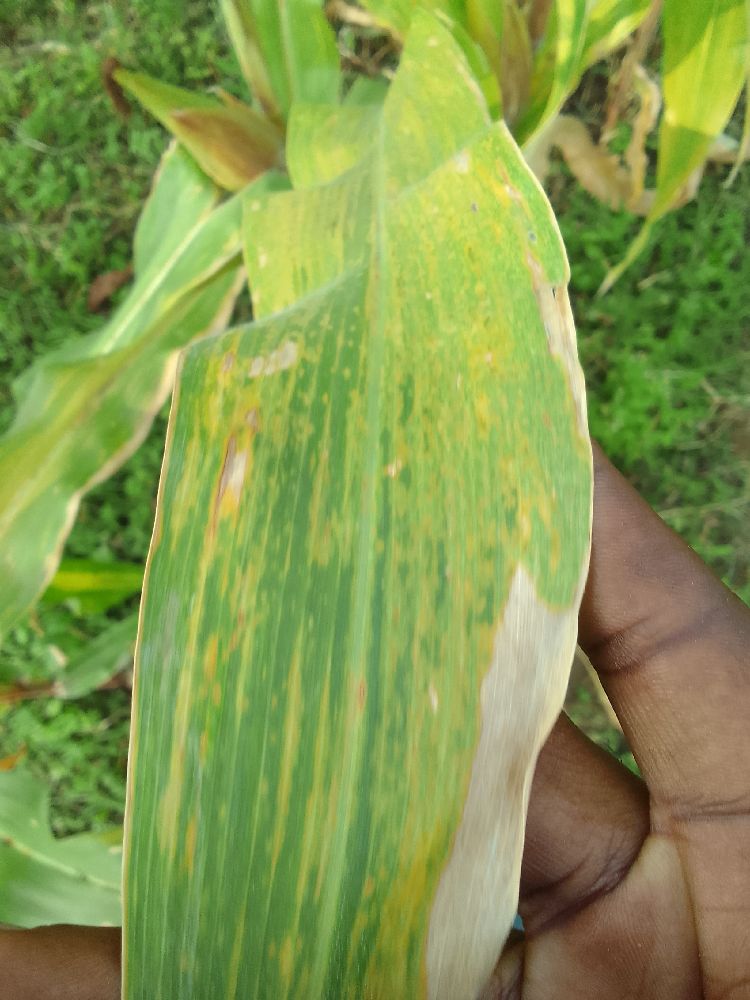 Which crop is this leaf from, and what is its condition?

maize, maize lethal necrosis
